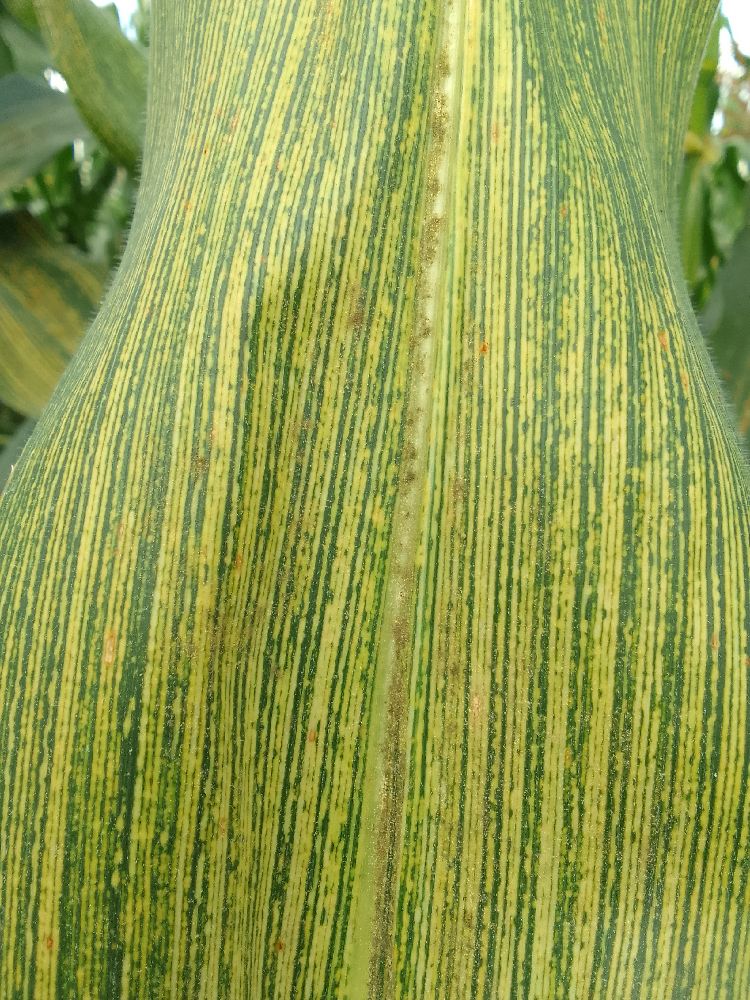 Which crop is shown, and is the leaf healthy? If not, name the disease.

maize, maize streak virus
